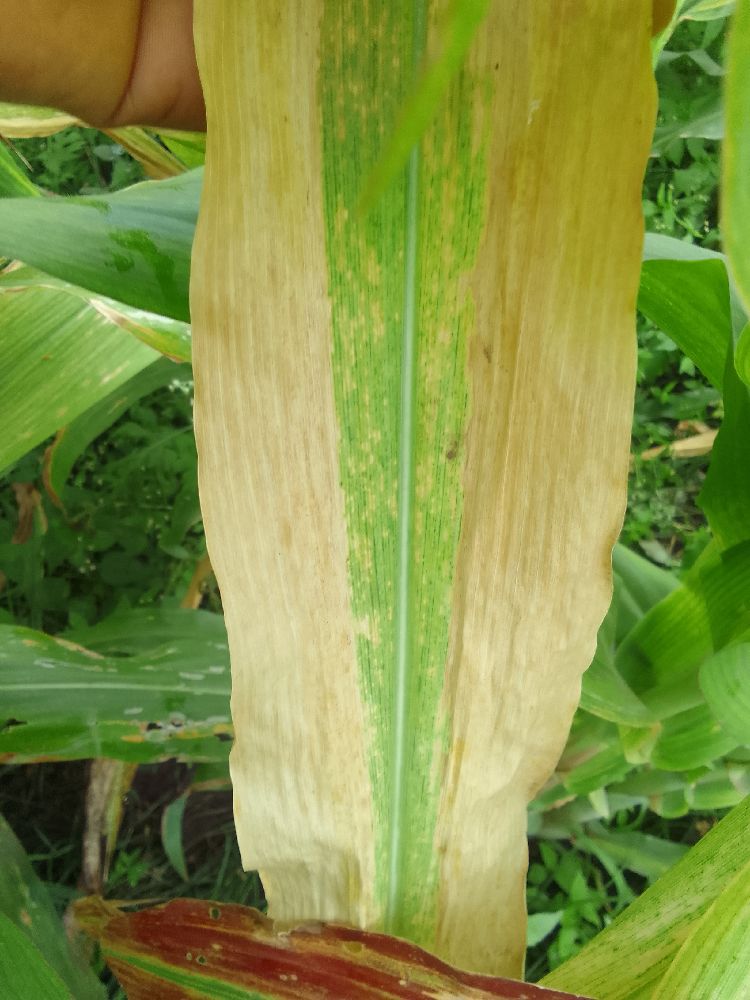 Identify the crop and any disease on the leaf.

maize, maize lethal necrosis
